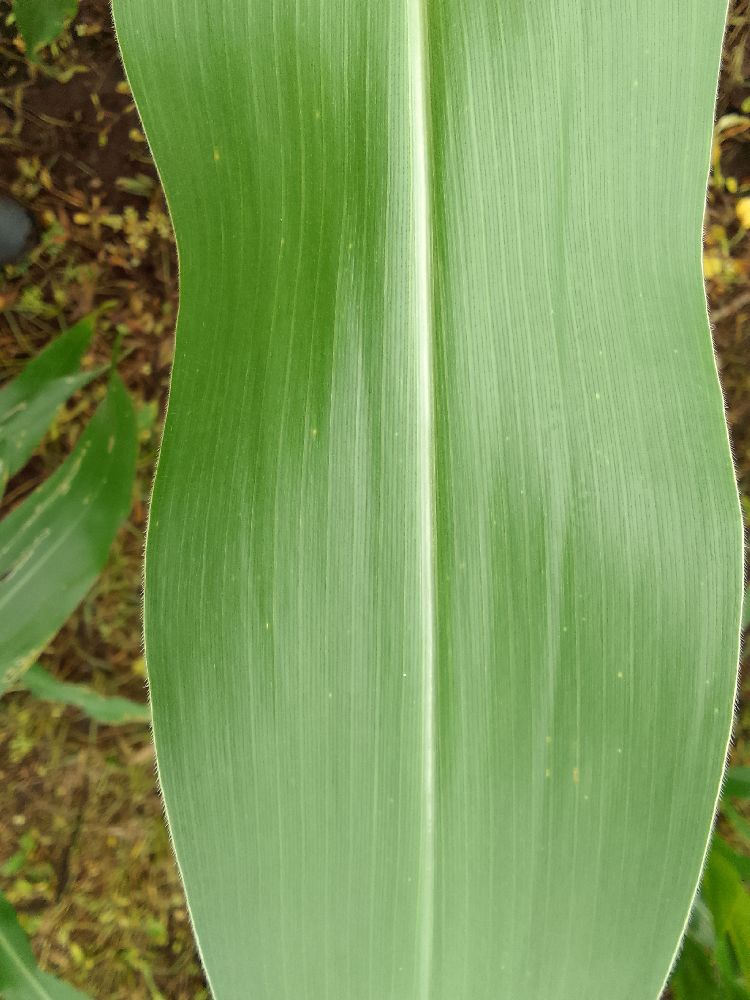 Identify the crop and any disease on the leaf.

maize, healthy
